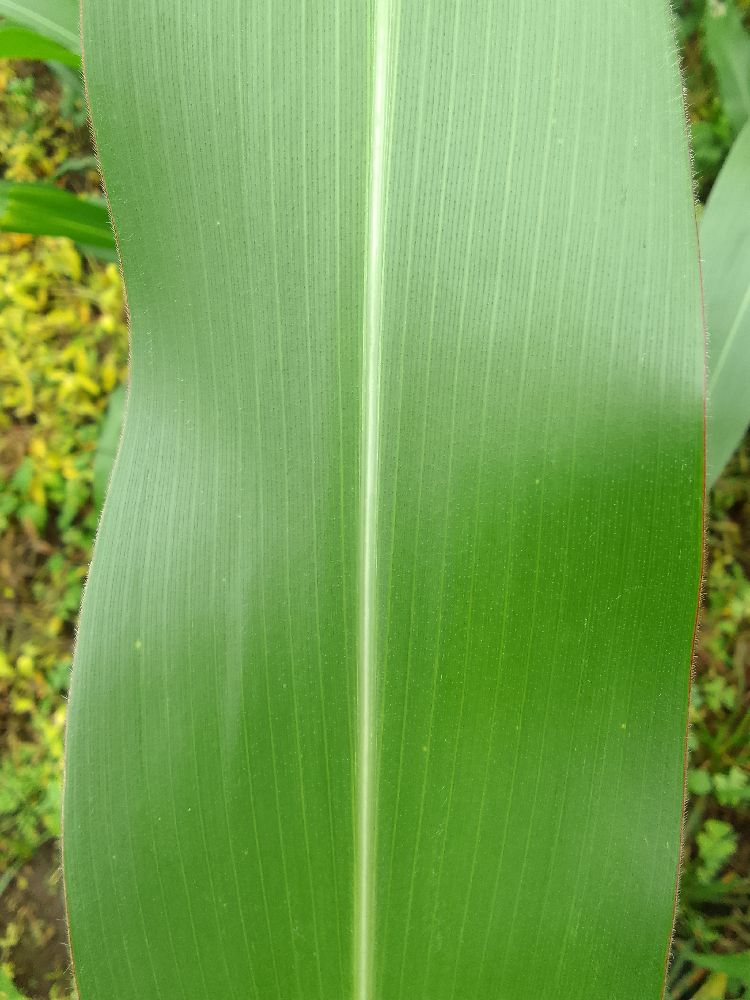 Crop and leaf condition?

maize, healthy
